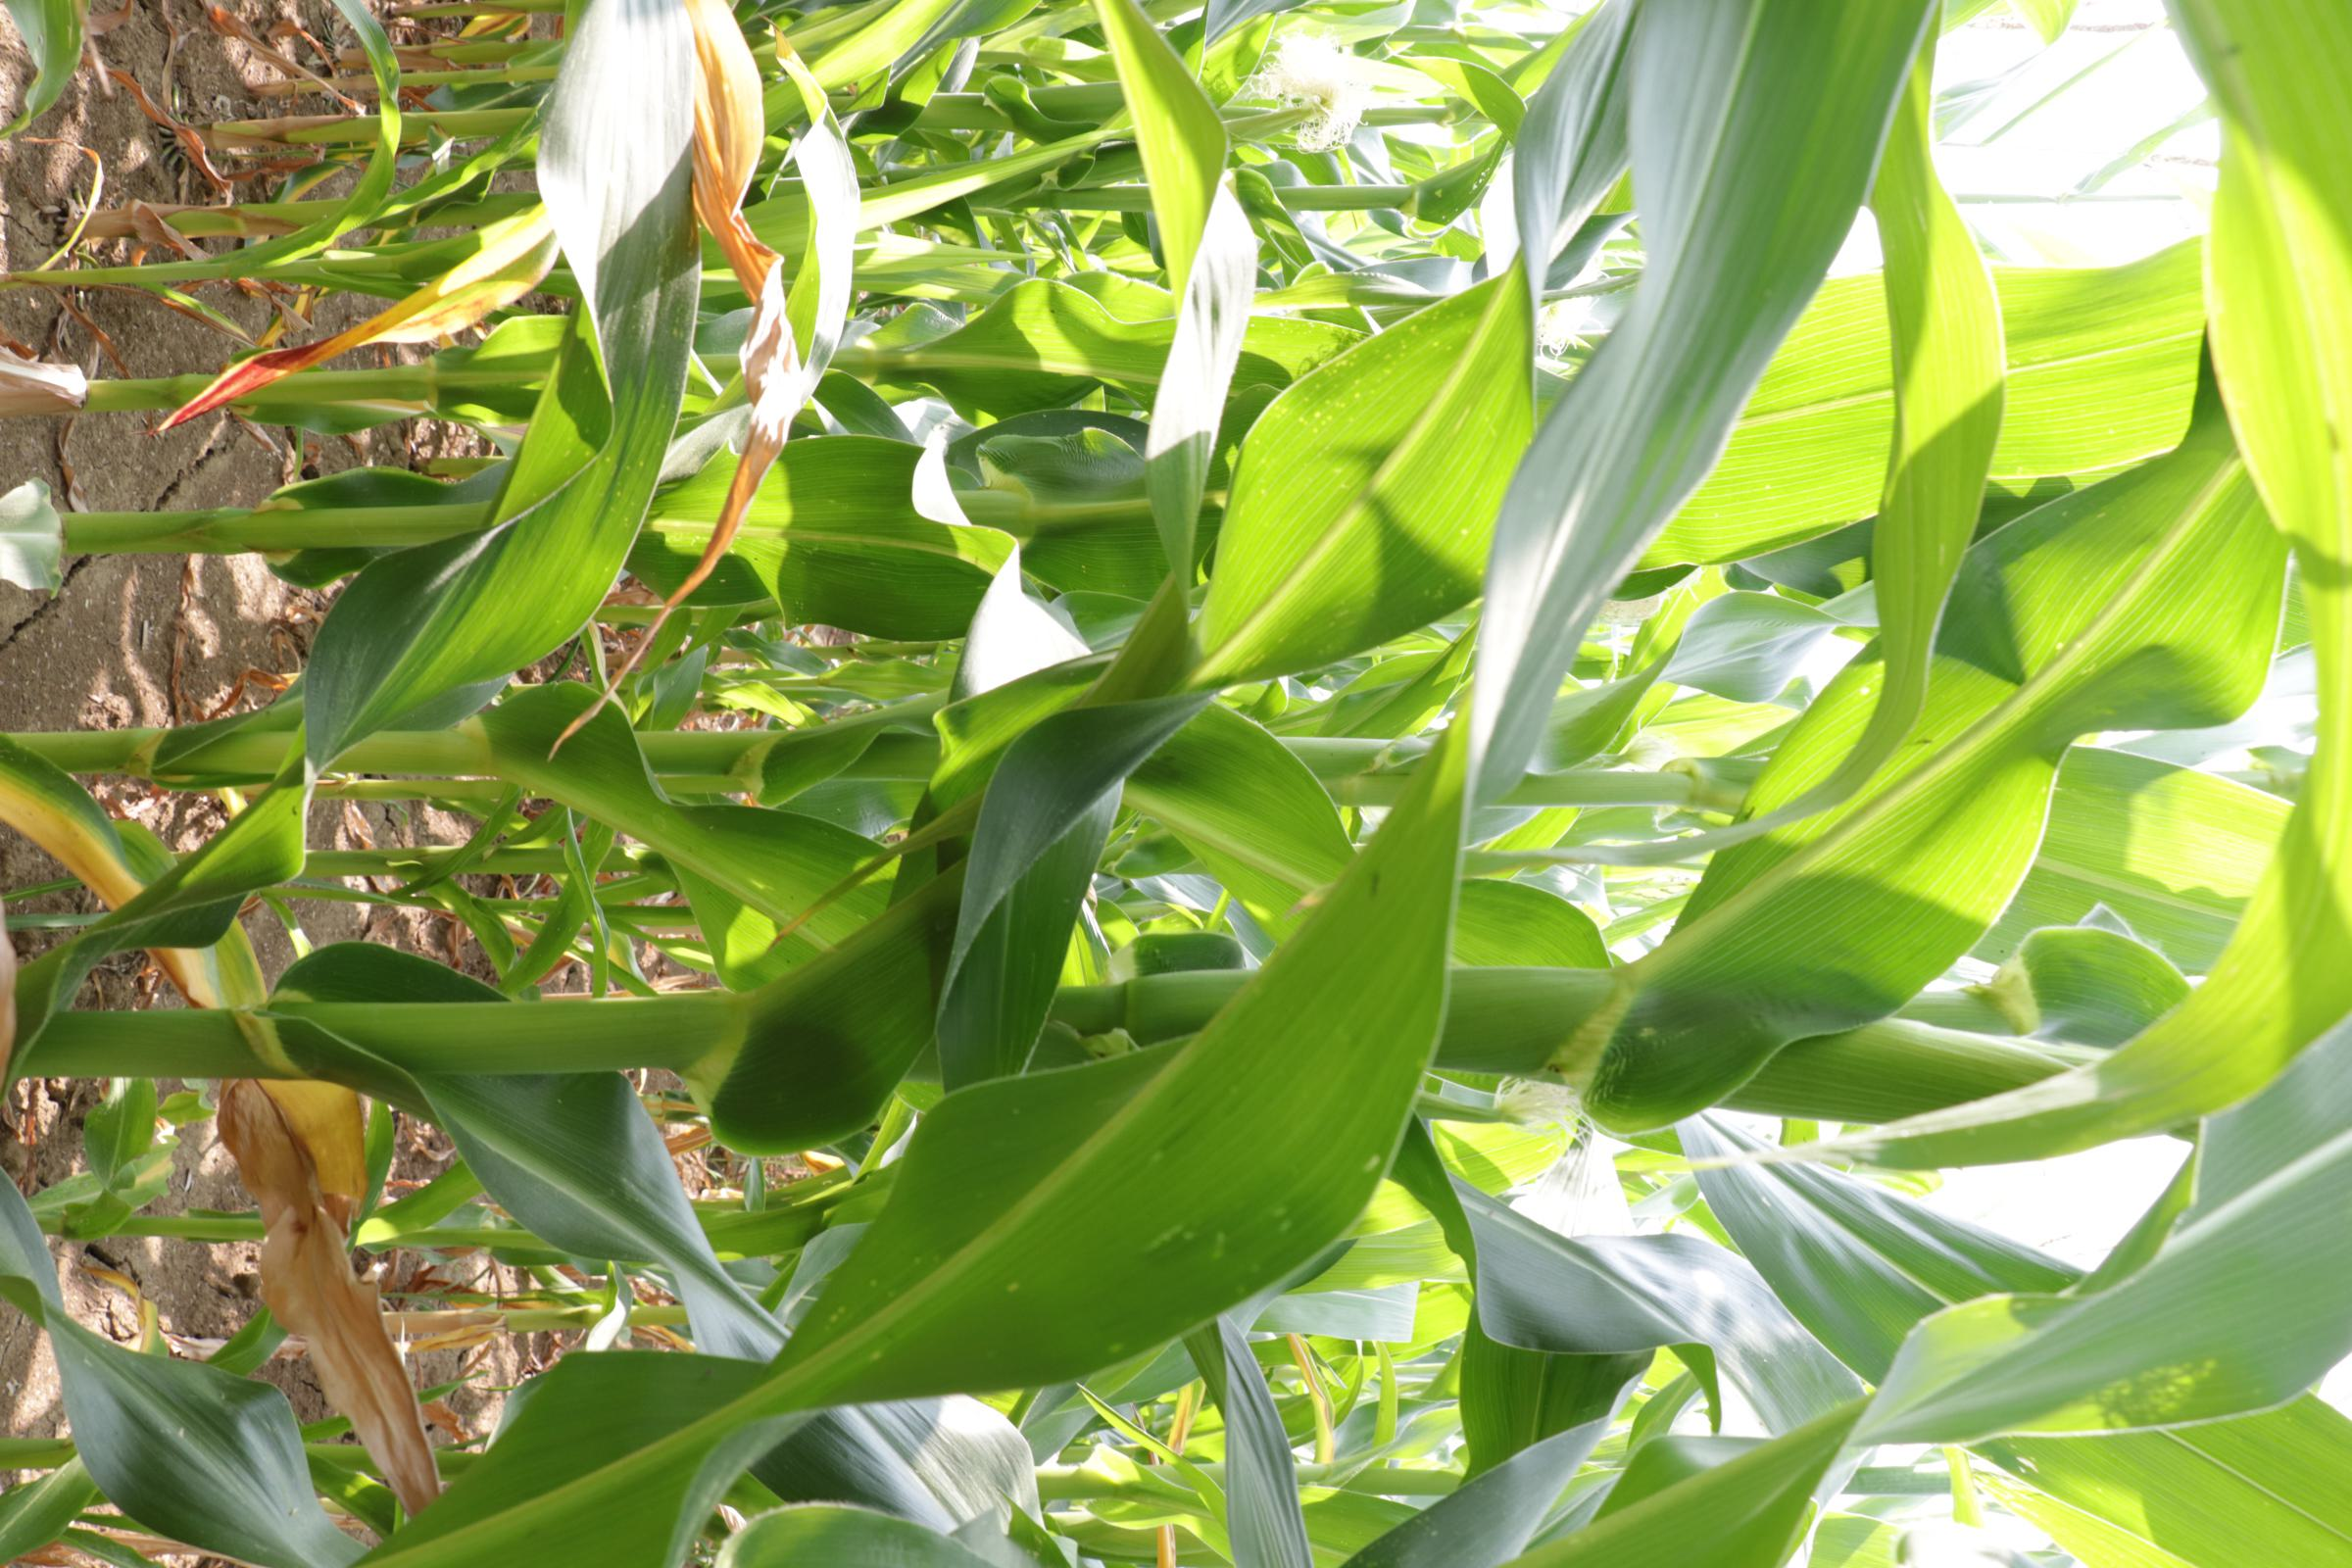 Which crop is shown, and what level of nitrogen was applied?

maize, no added nitrogen
